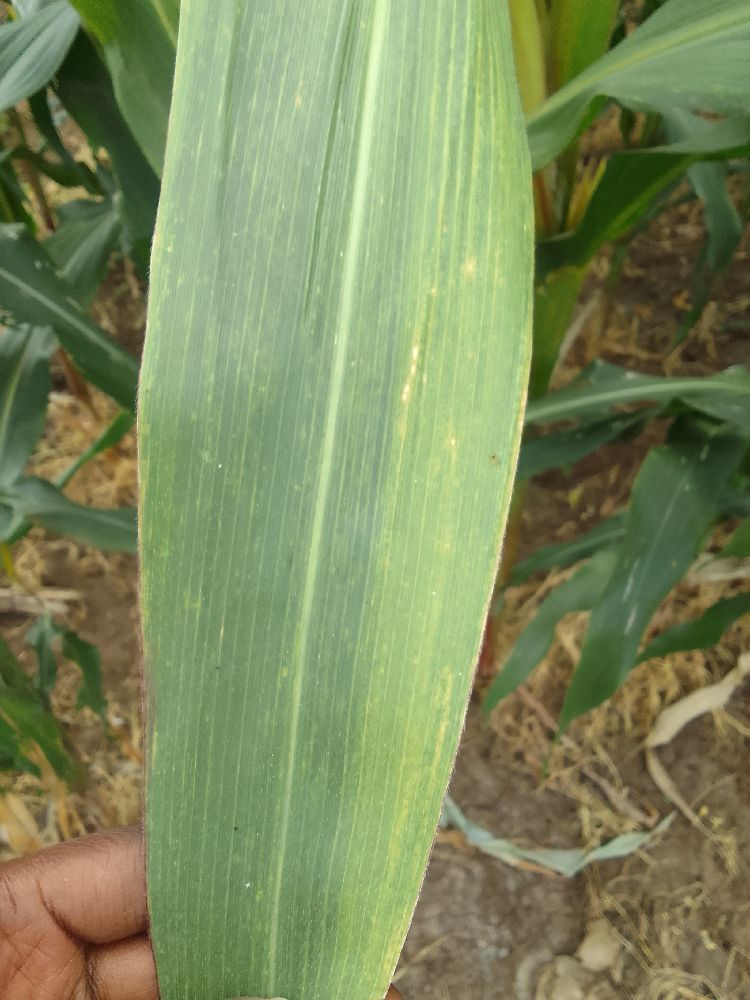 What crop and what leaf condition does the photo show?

maize, maize lethal necrosis
